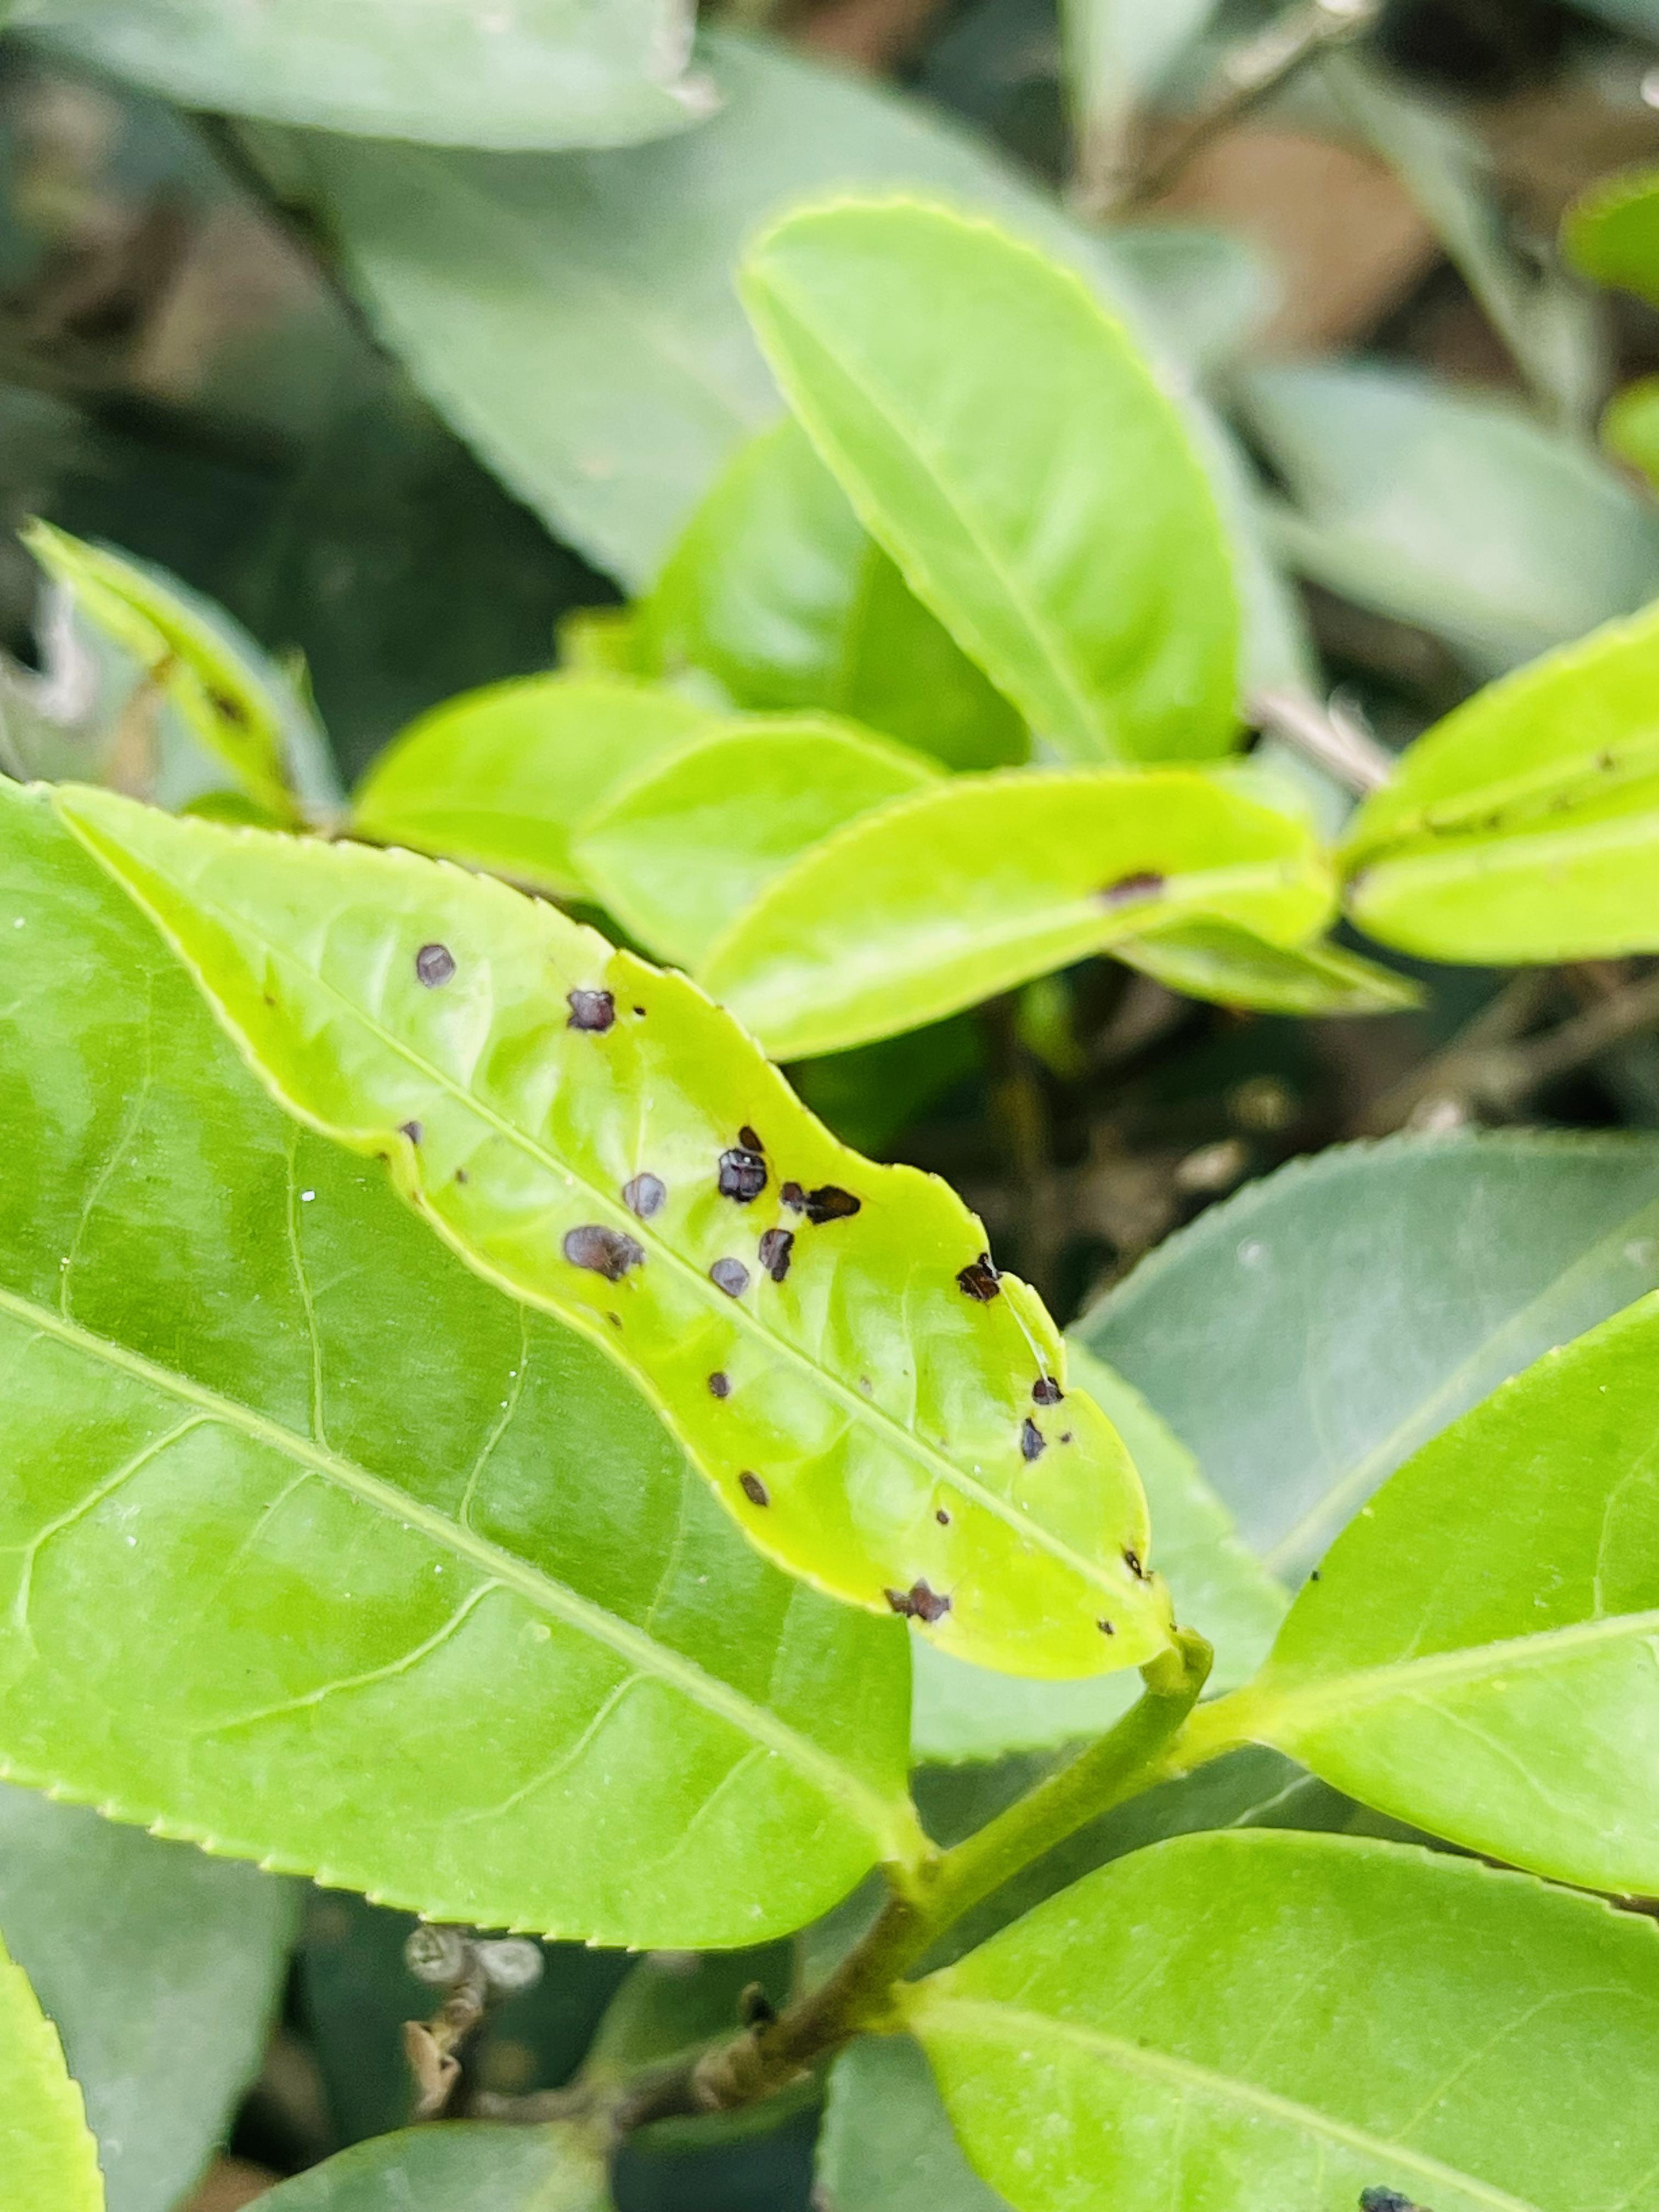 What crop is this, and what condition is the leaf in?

tea, helopeltis
